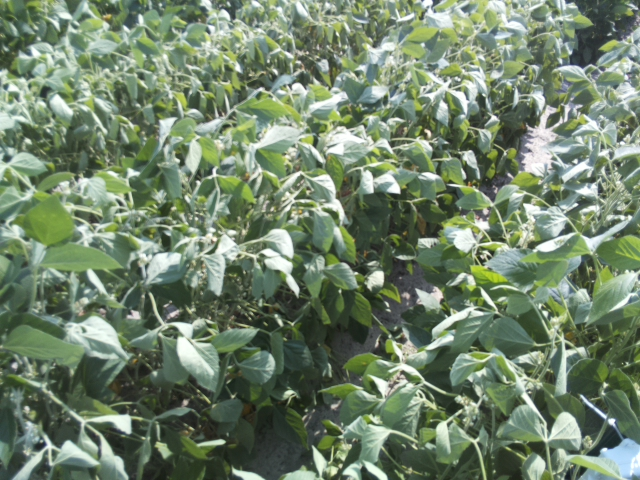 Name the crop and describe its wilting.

soybean, moderate turgor loss in upper canopy
